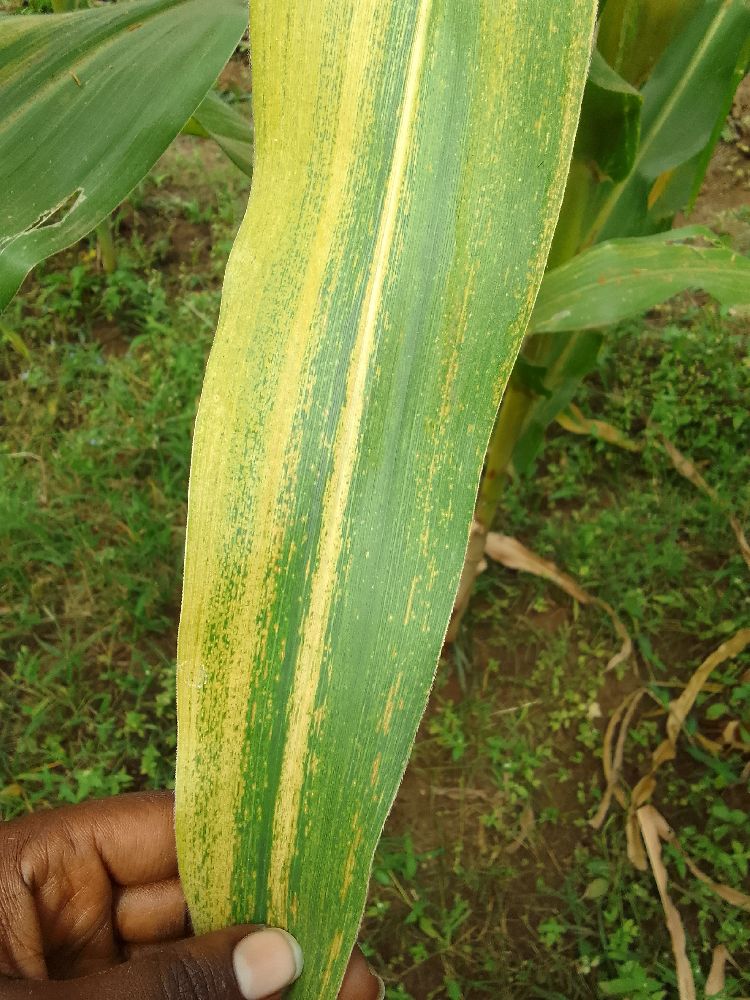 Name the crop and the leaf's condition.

maize, maize lethal necrosis
